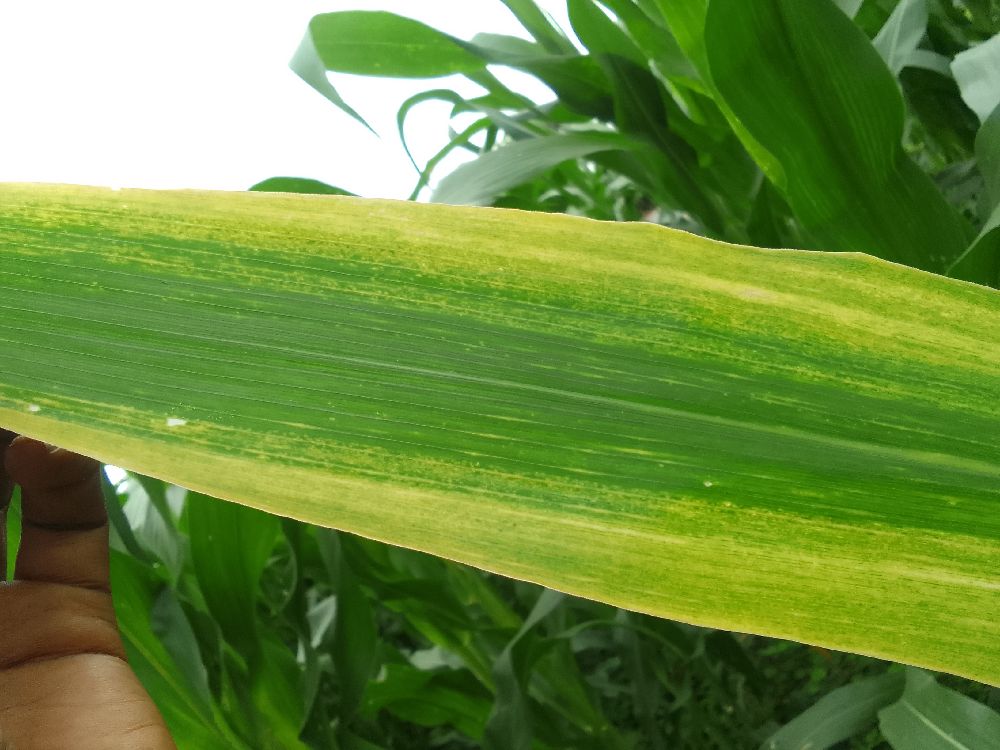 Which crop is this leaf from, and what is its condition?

maize, maize lethal necrosis
